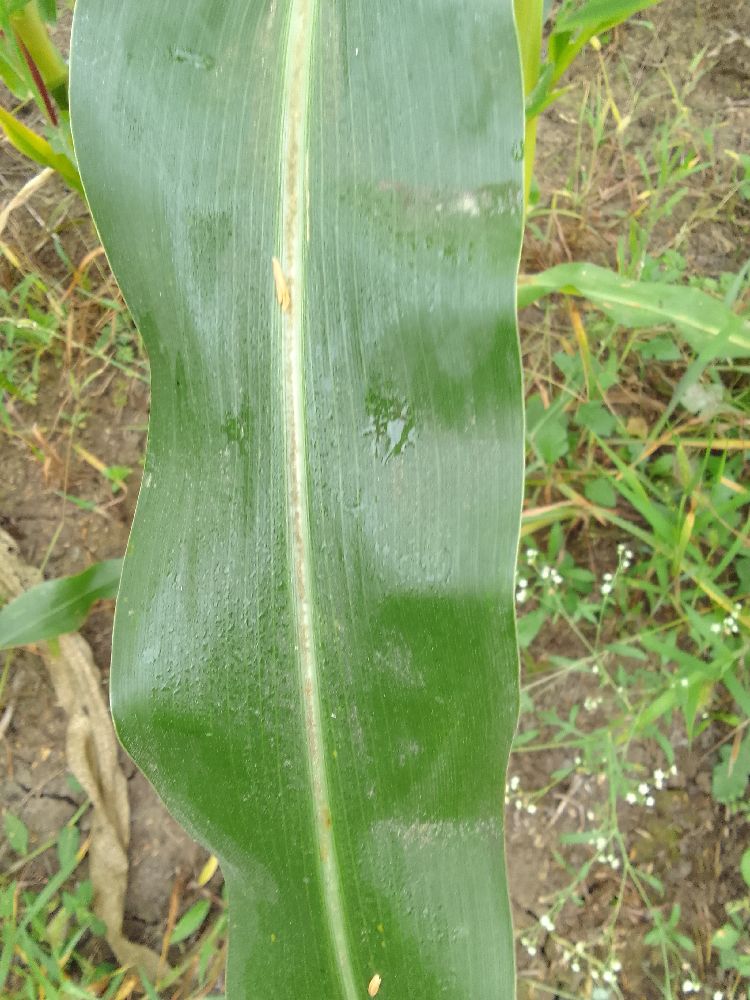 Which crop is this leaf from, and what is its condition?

maize, healthy
